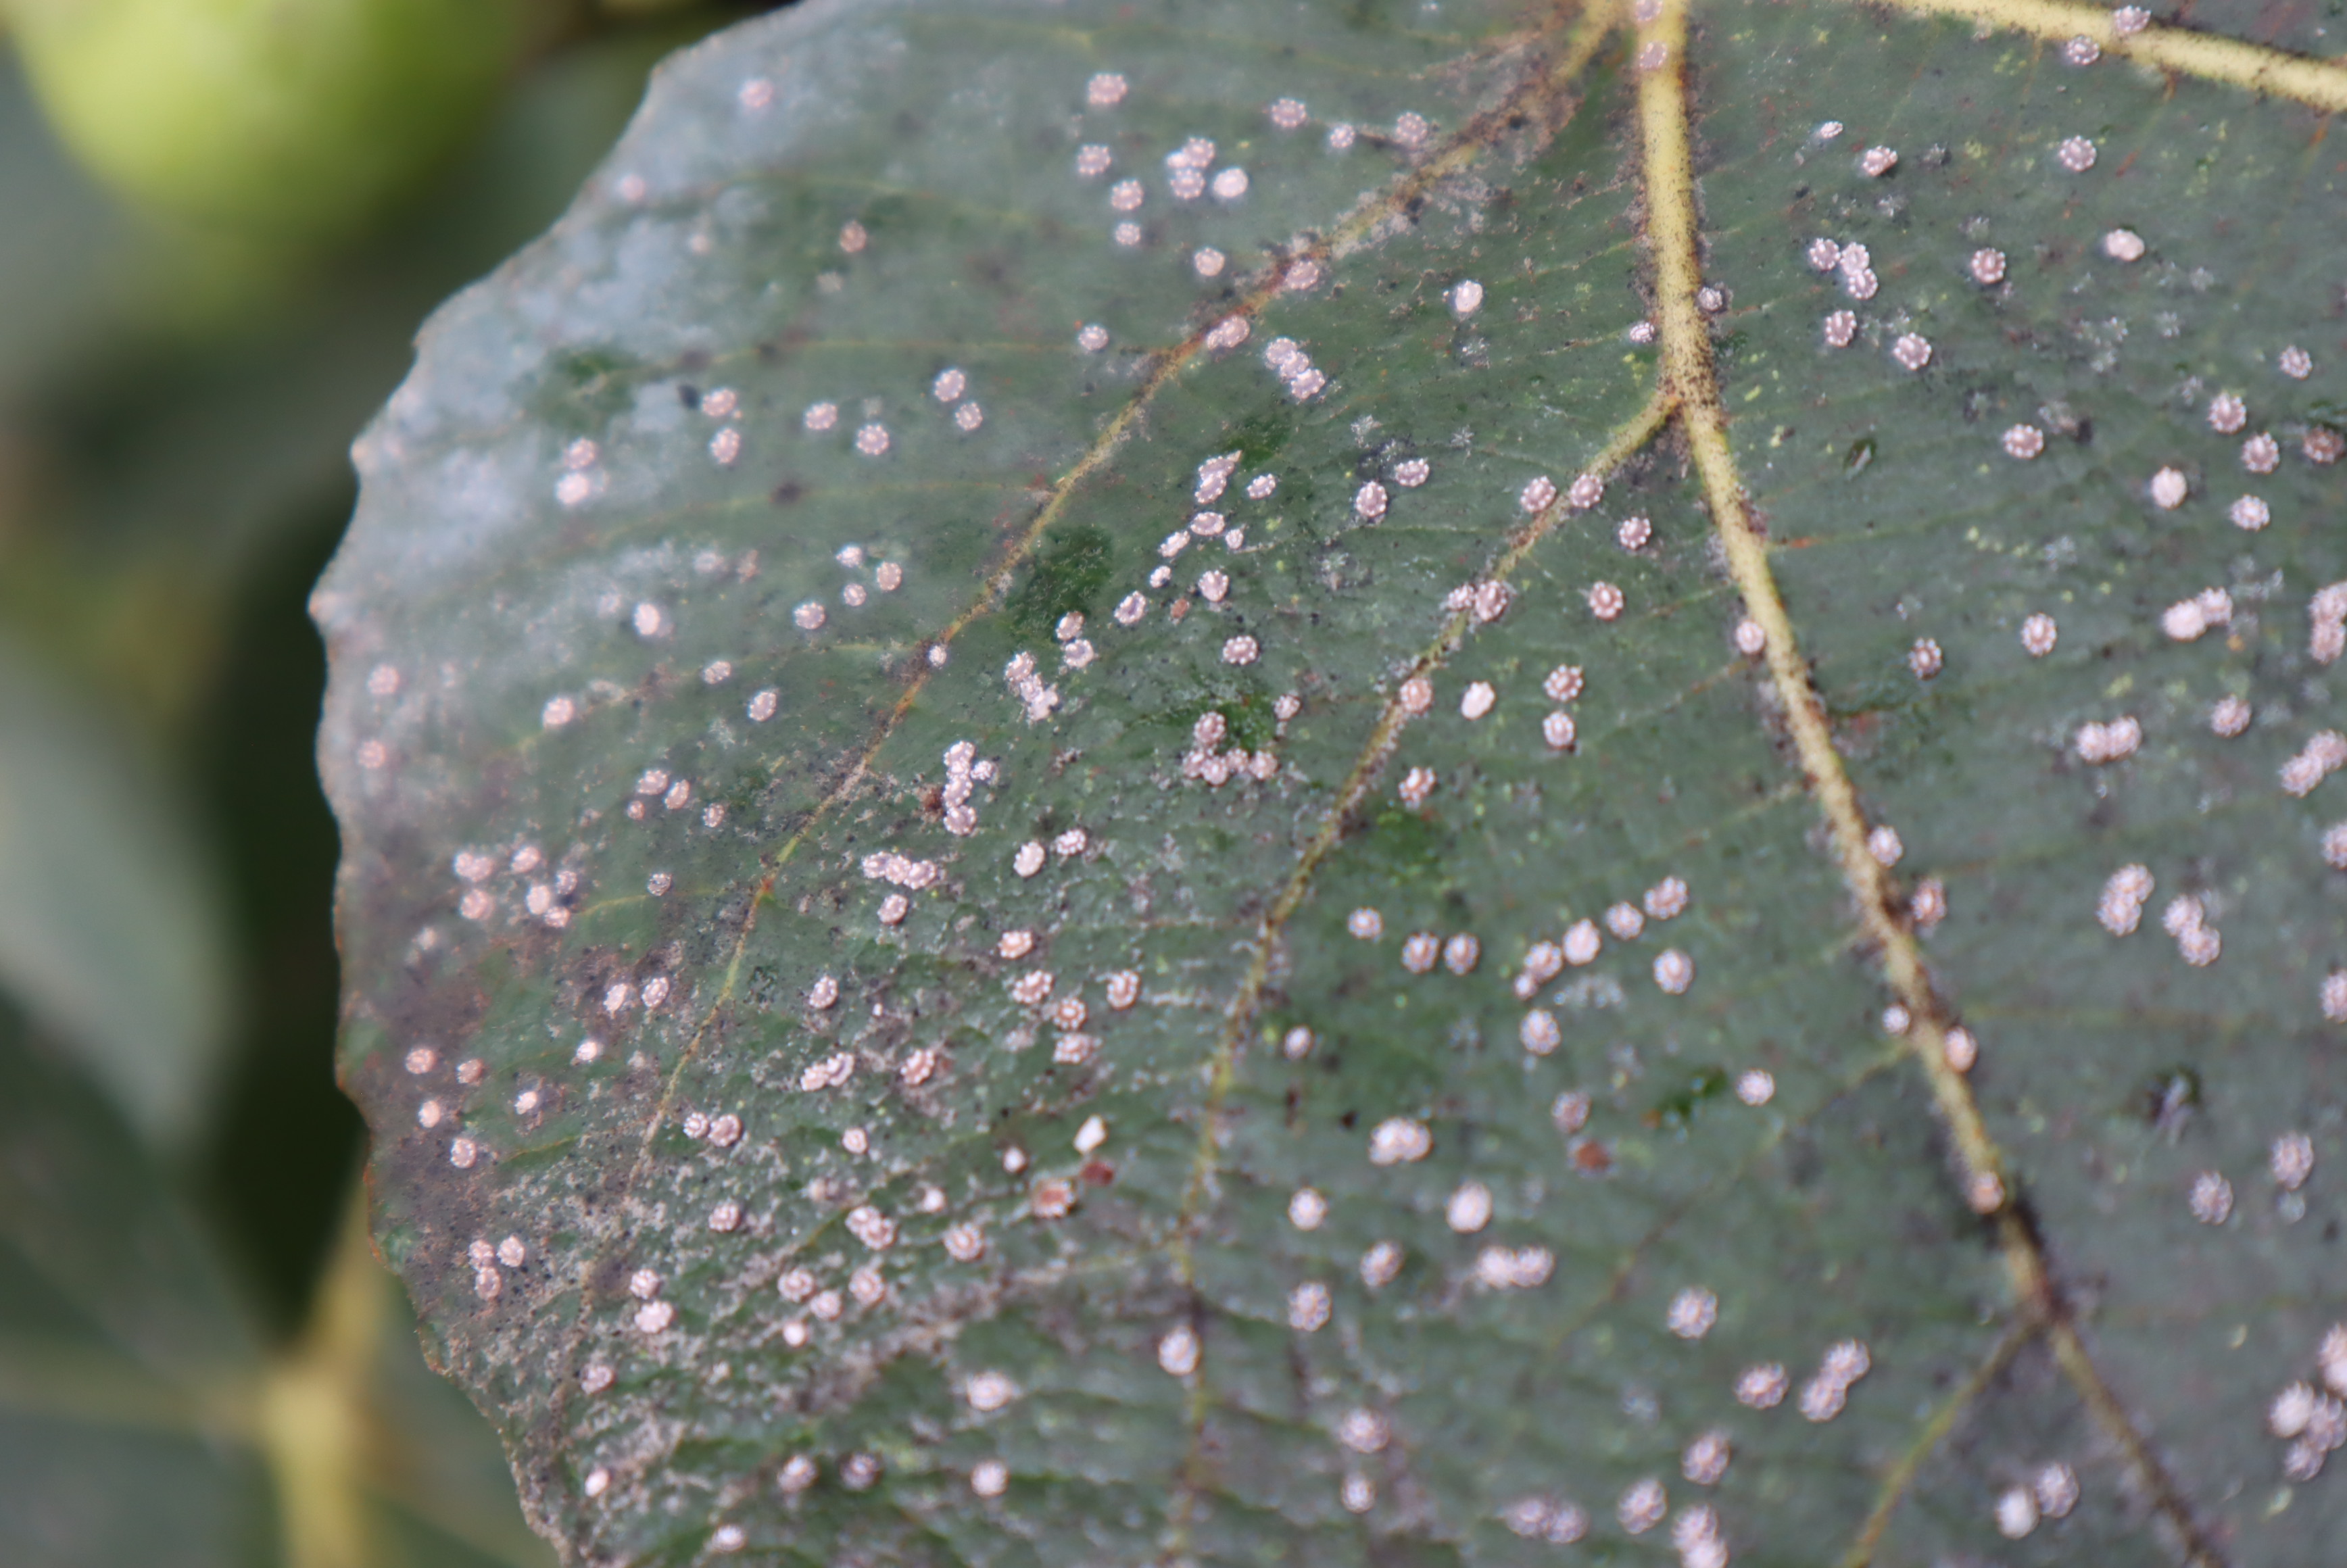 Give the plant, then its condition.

fig, scale
